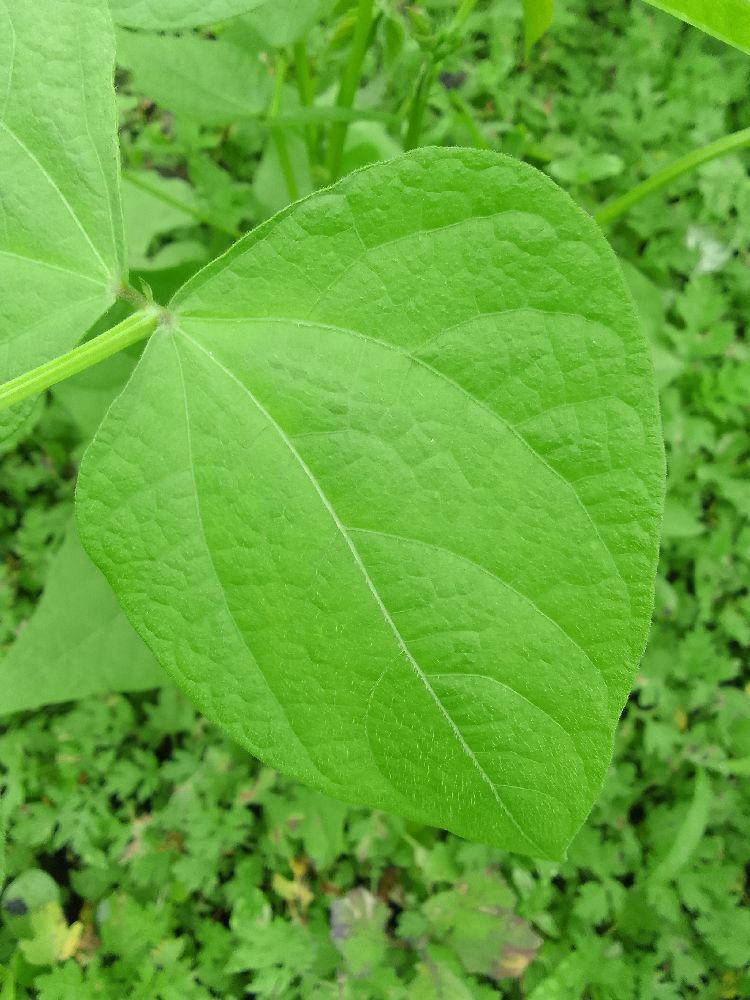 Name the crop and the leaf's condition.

common bean, healthy
